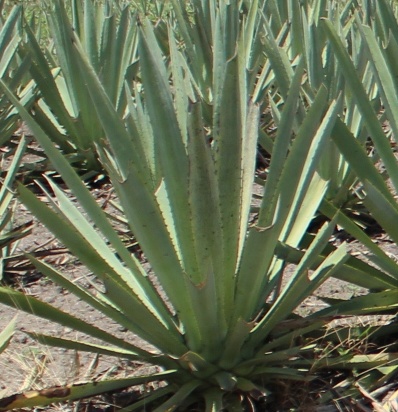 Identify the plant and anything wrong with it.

agave, spotted
